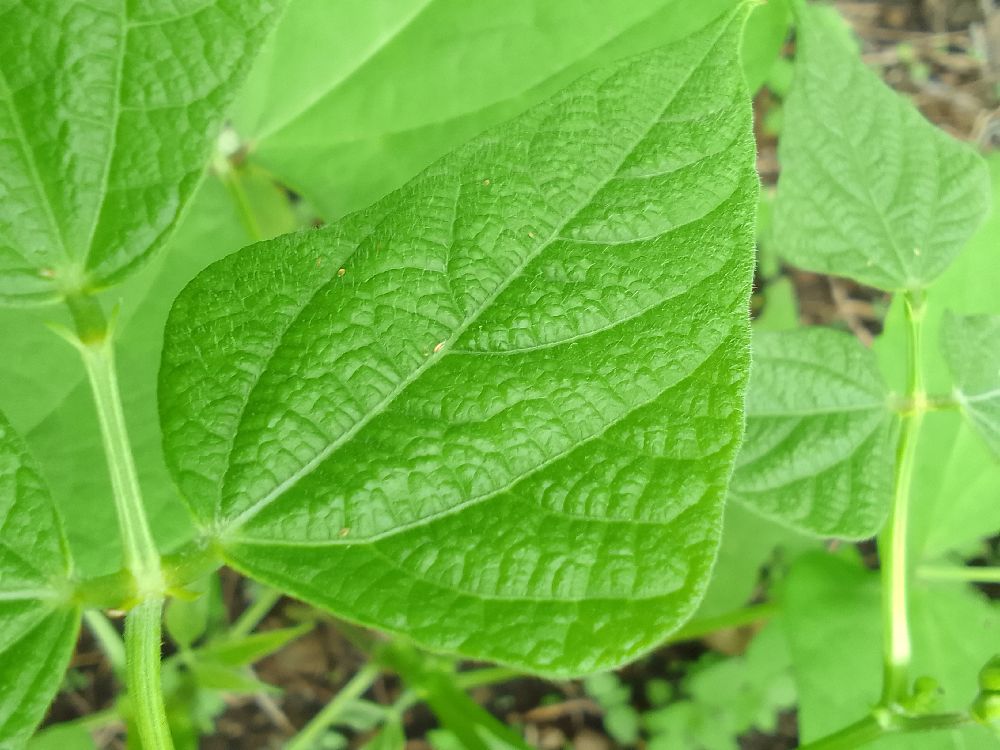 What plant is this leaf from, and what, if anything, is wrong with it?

common bean, healthy
